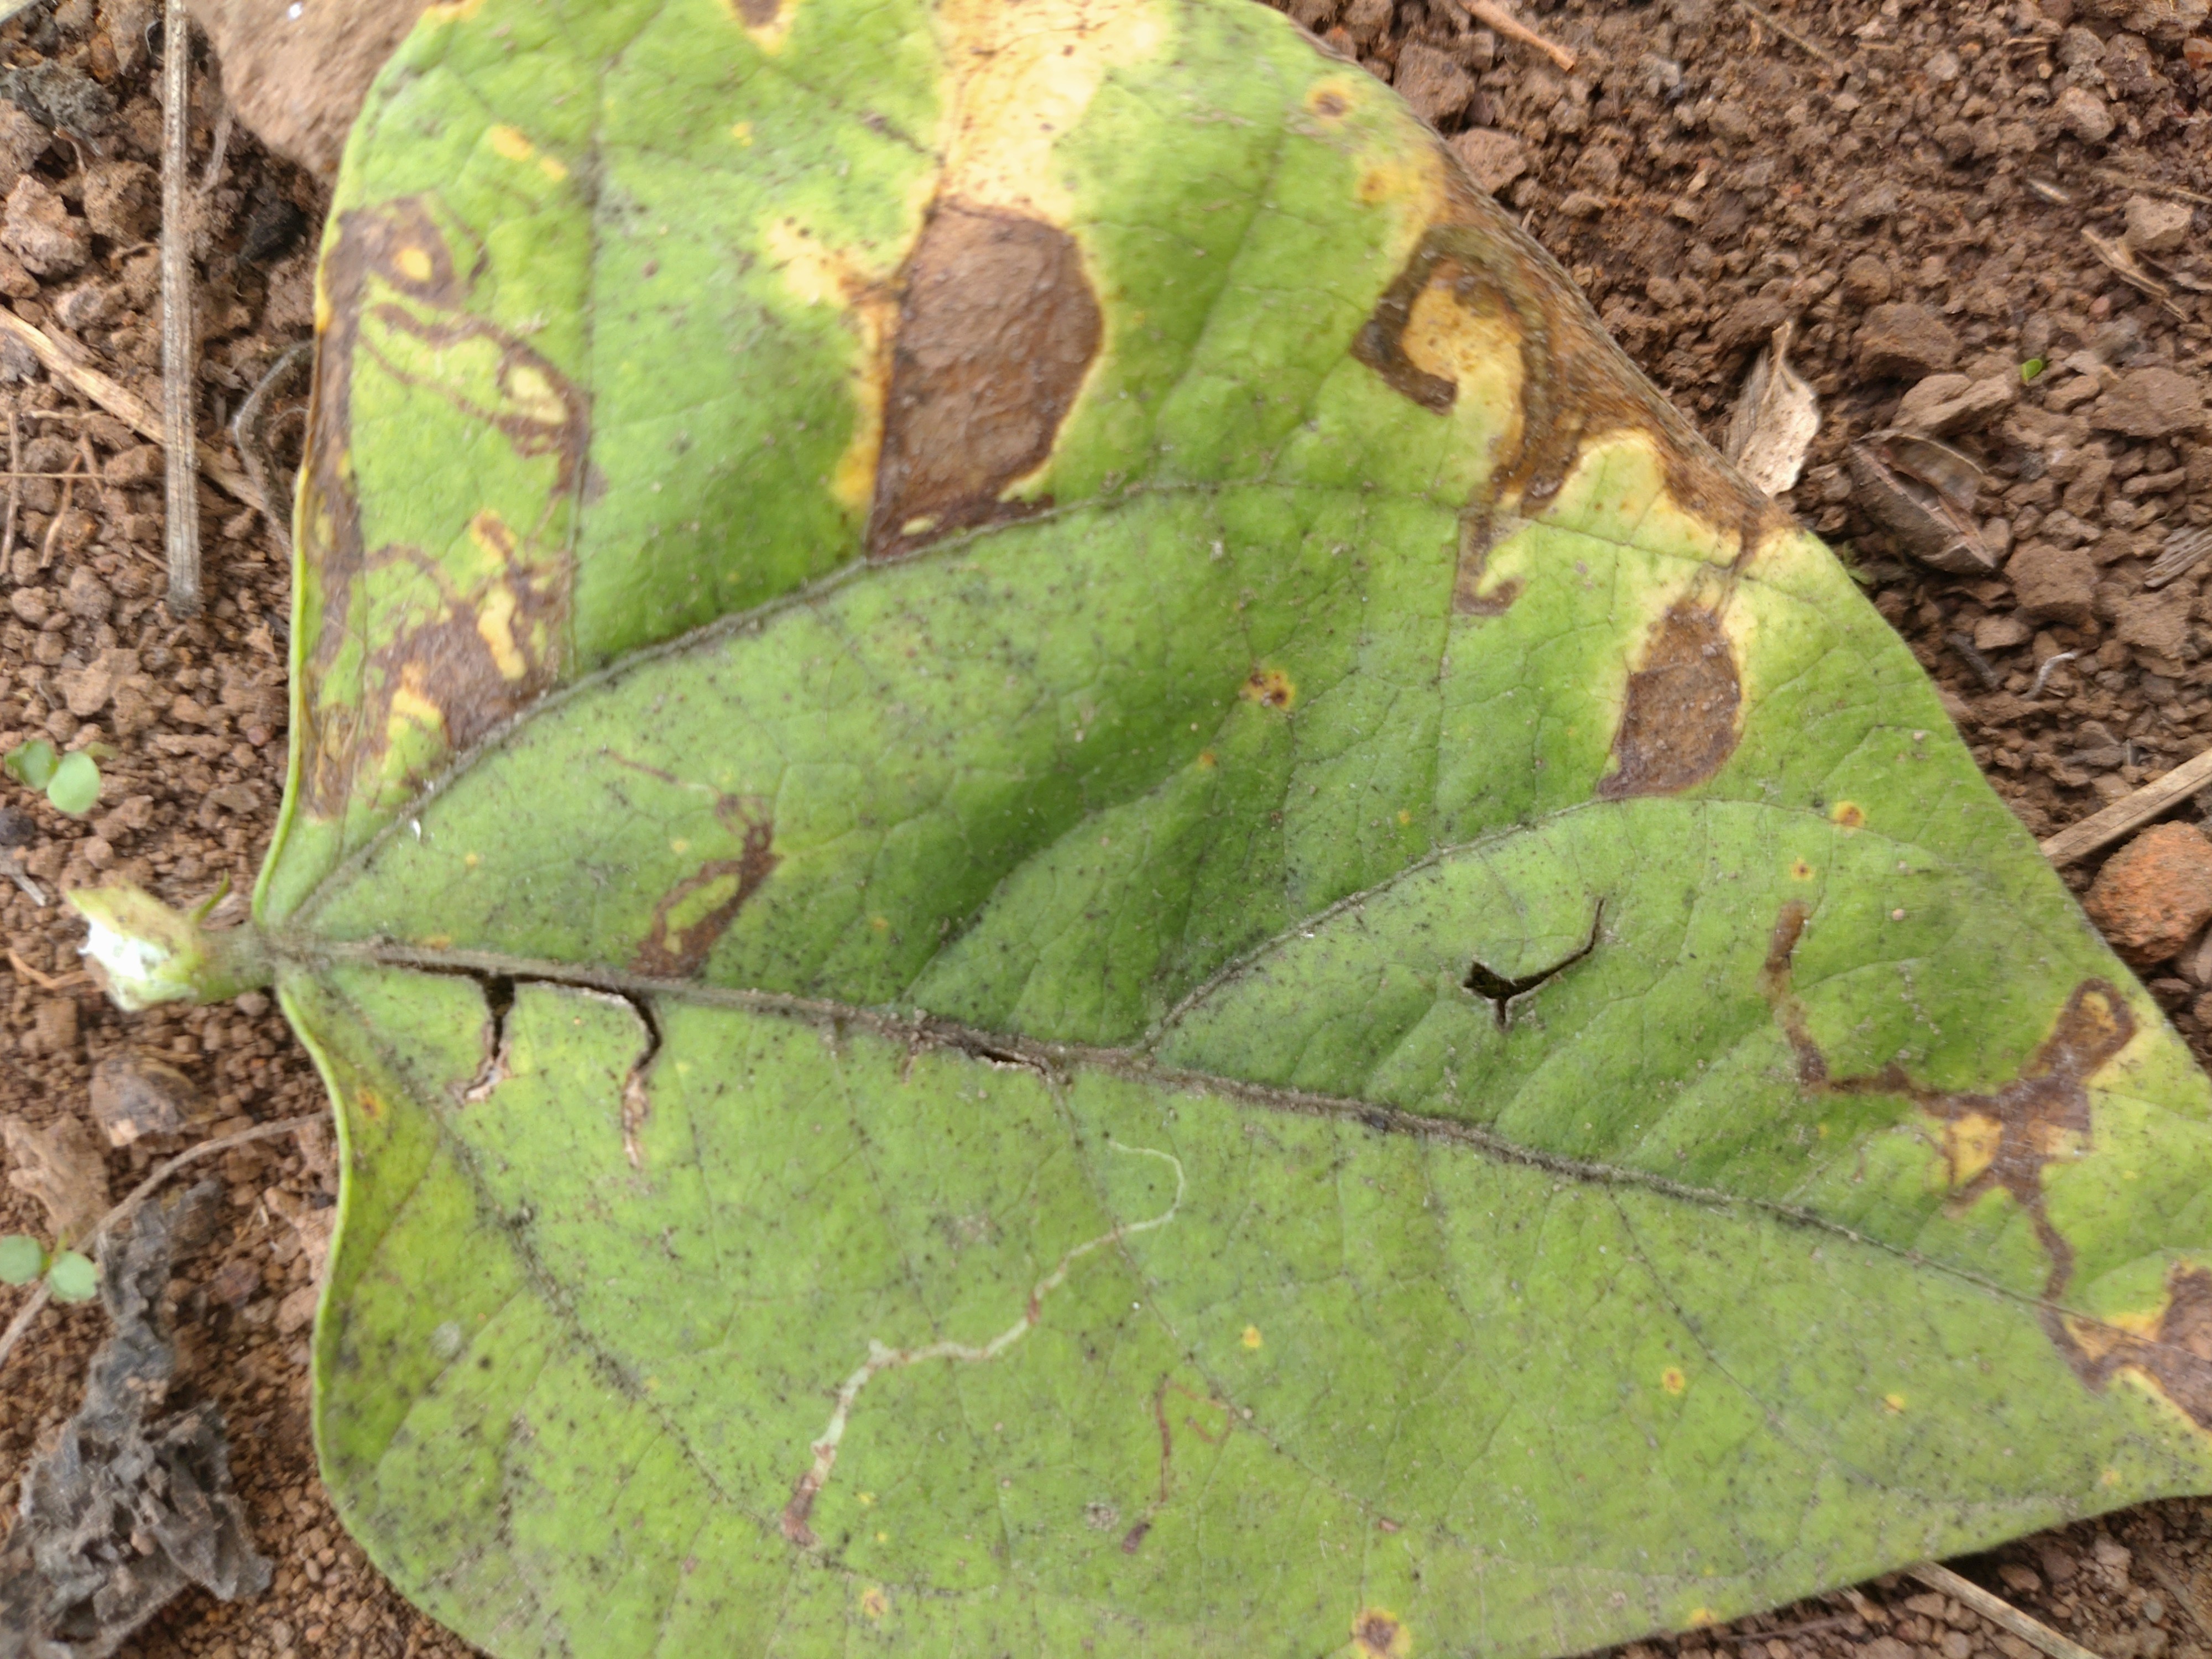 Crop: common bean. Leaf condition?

anthracnose
